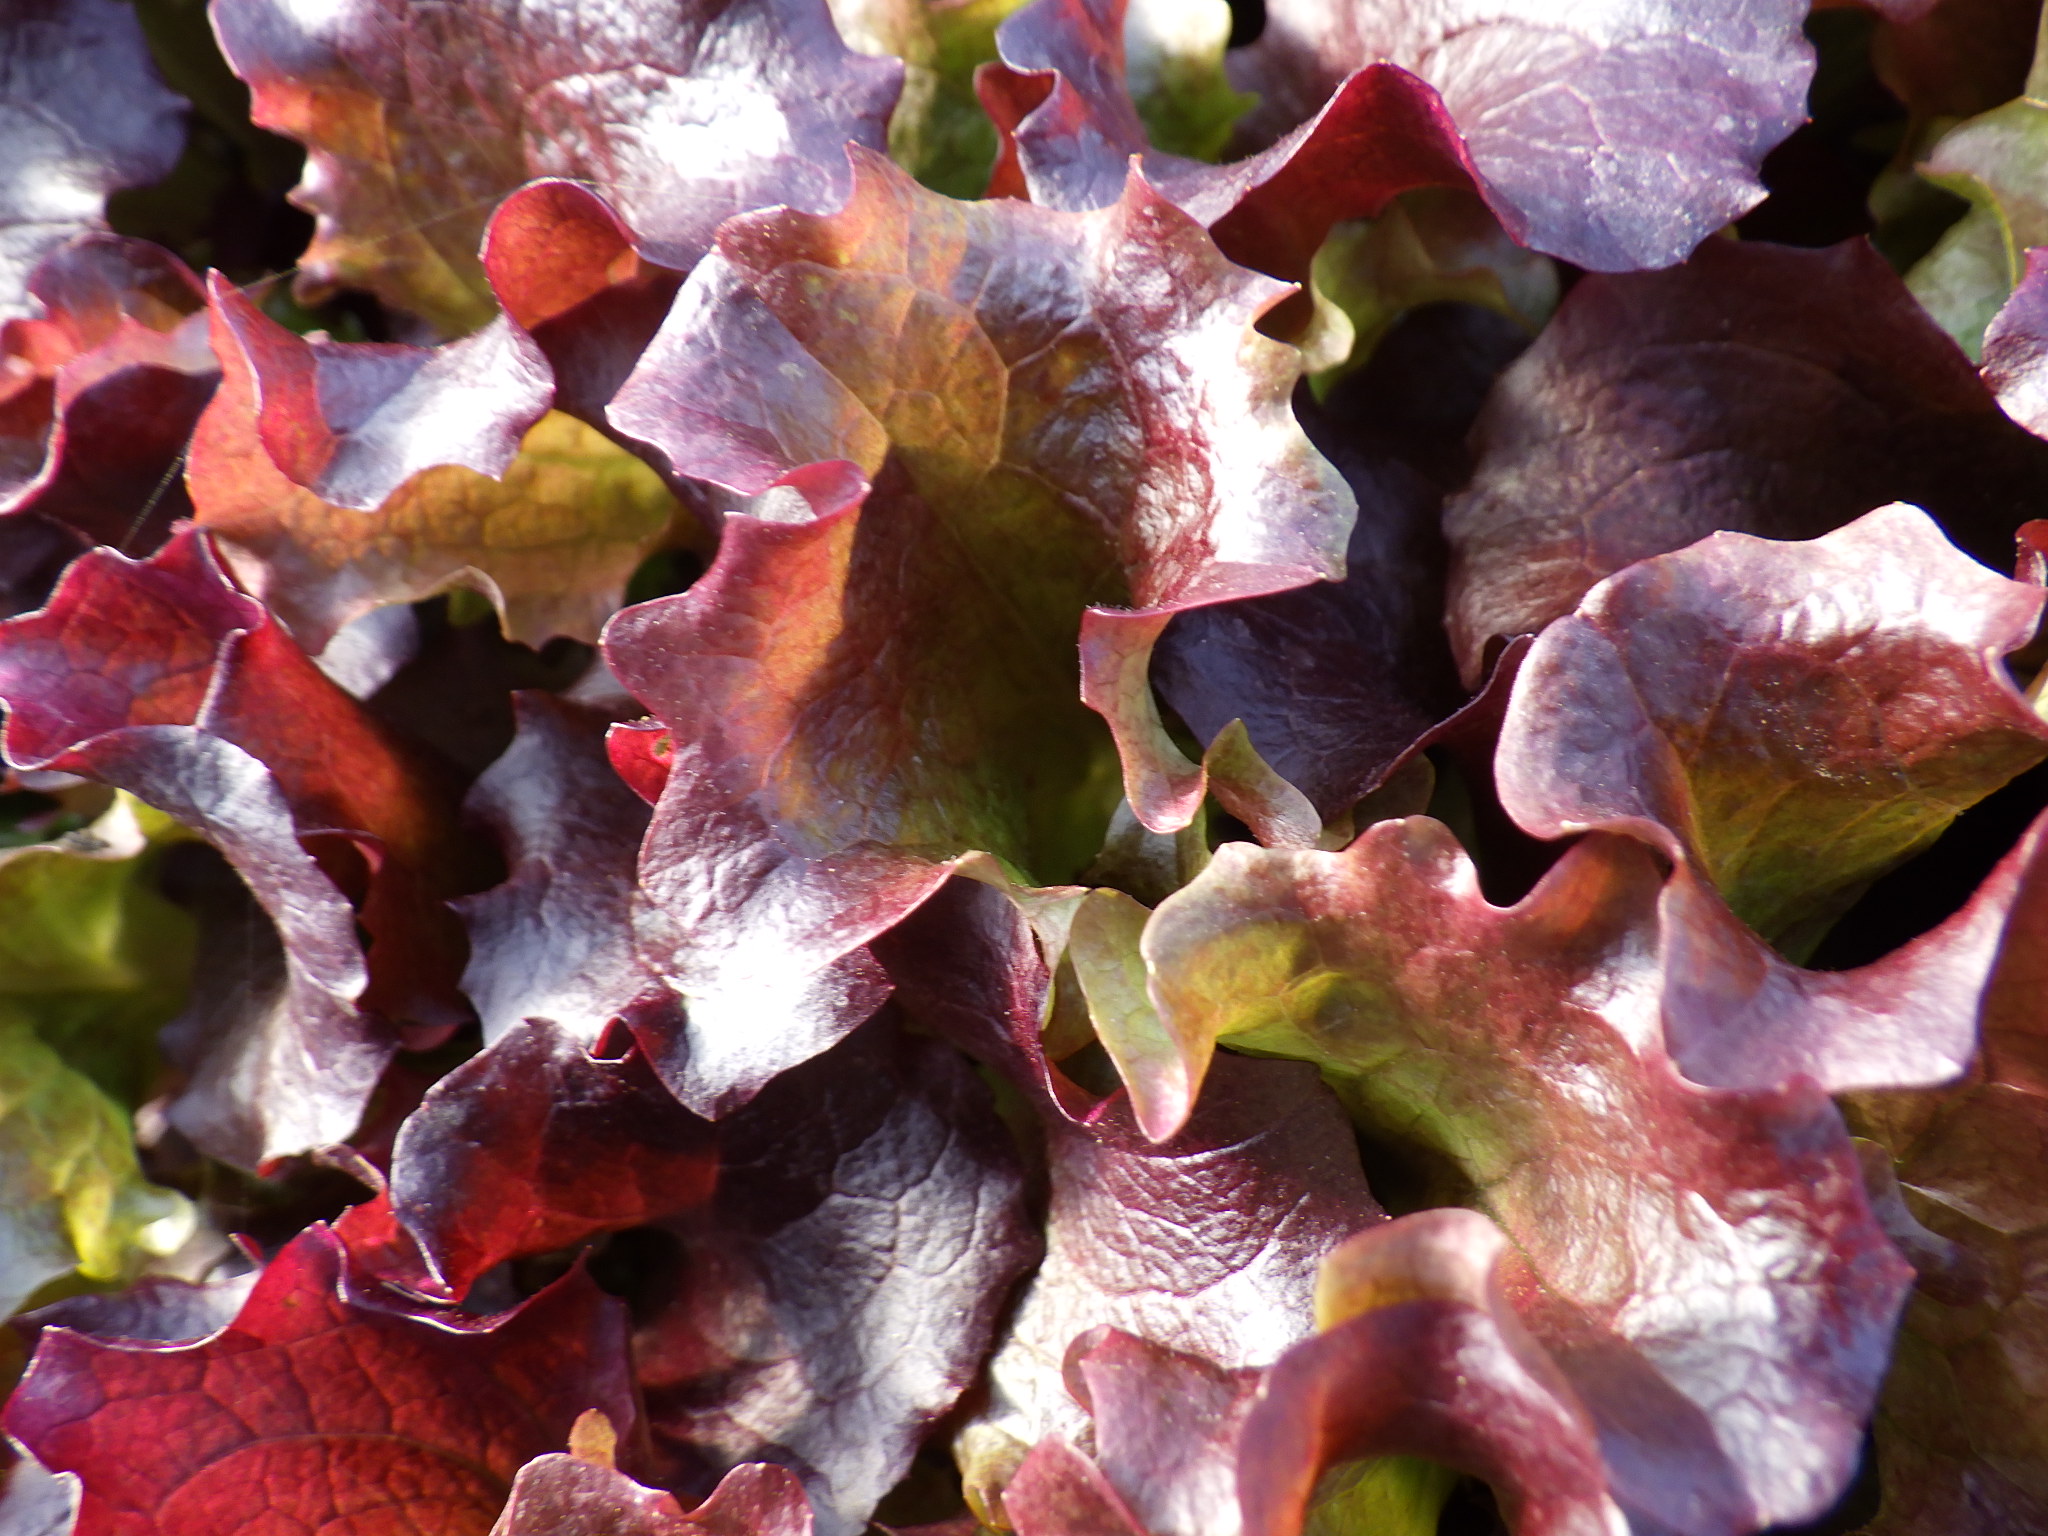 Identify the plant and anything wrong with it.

lettuce, healthy
